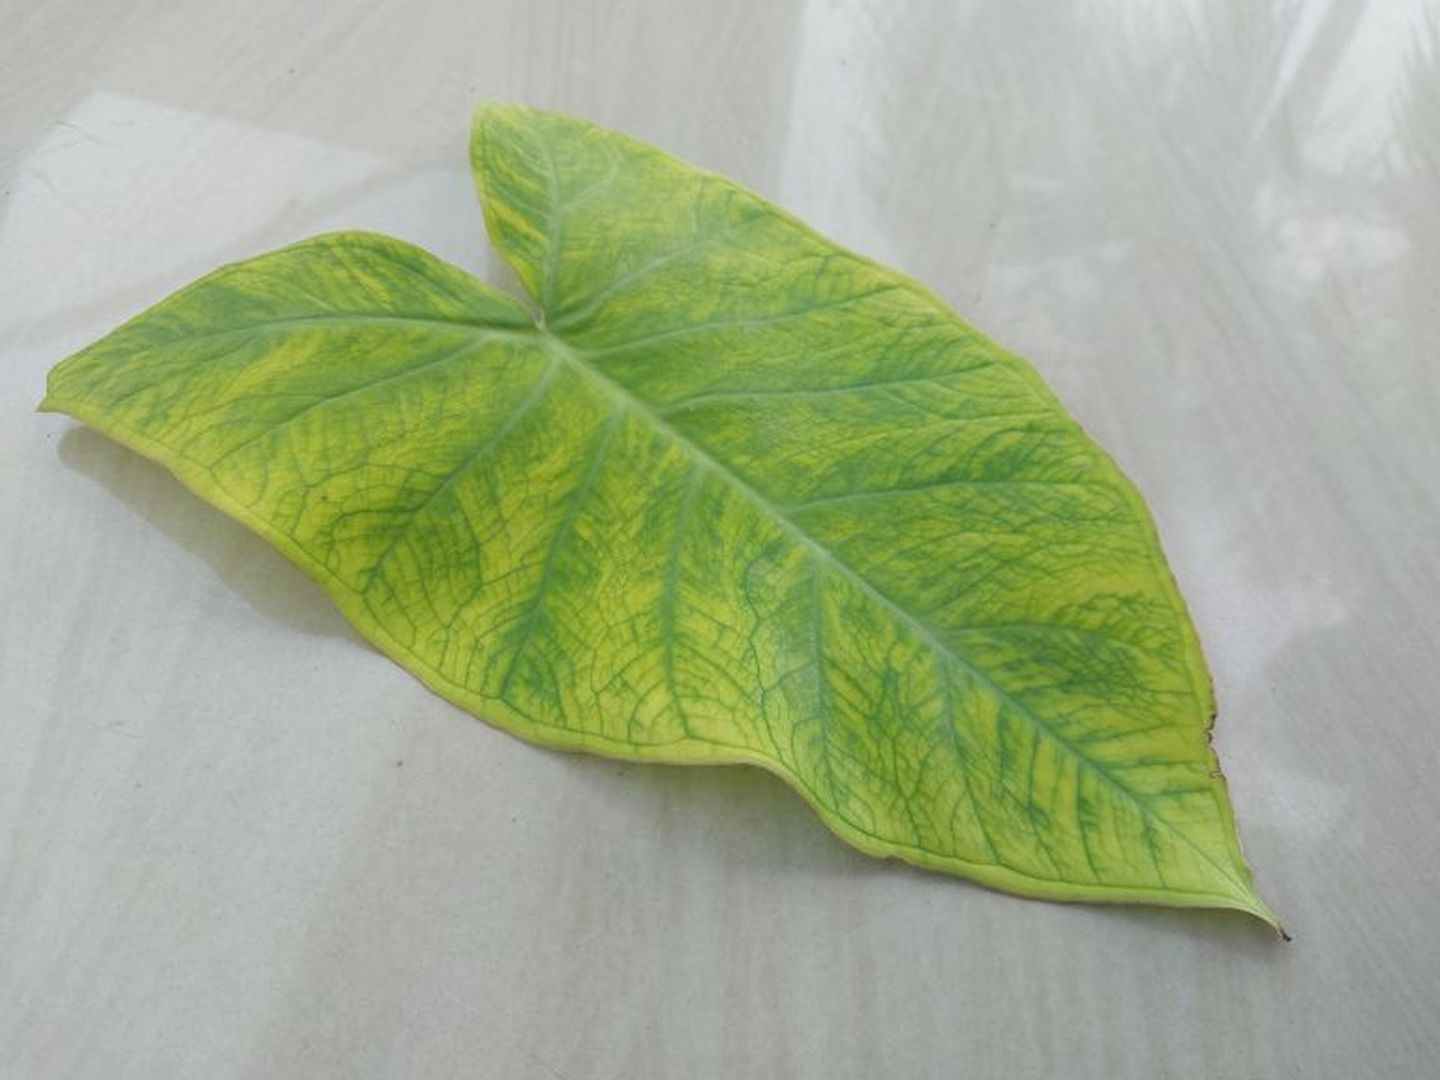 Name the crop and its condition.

taro, mosaic
